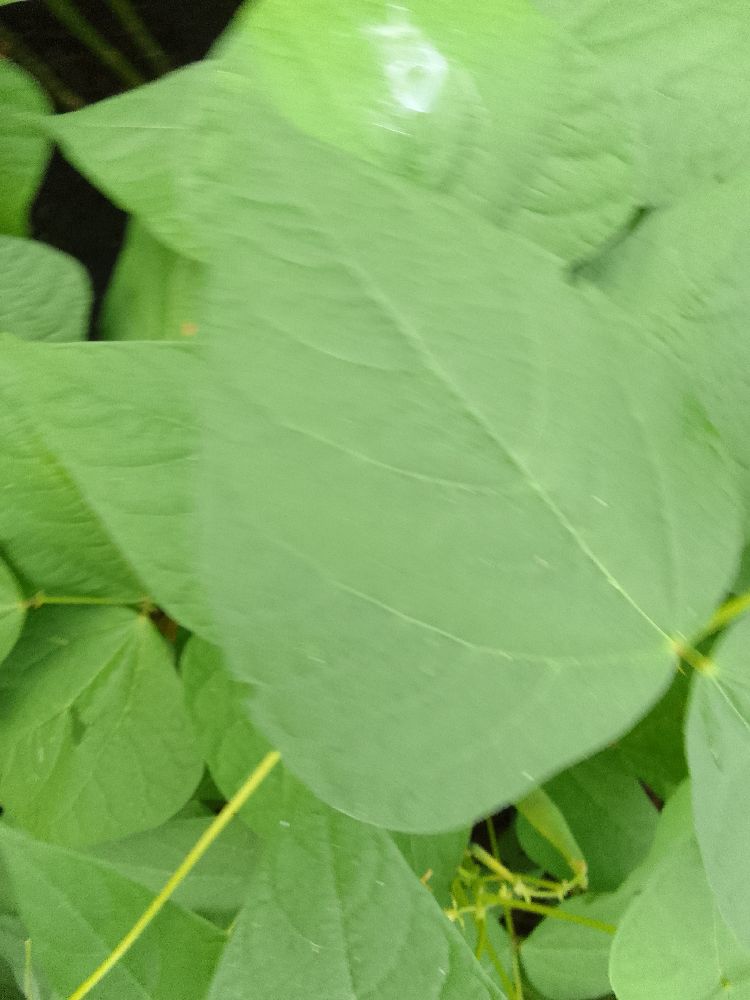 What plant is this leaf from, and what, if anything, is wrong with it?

common bean, healthy
